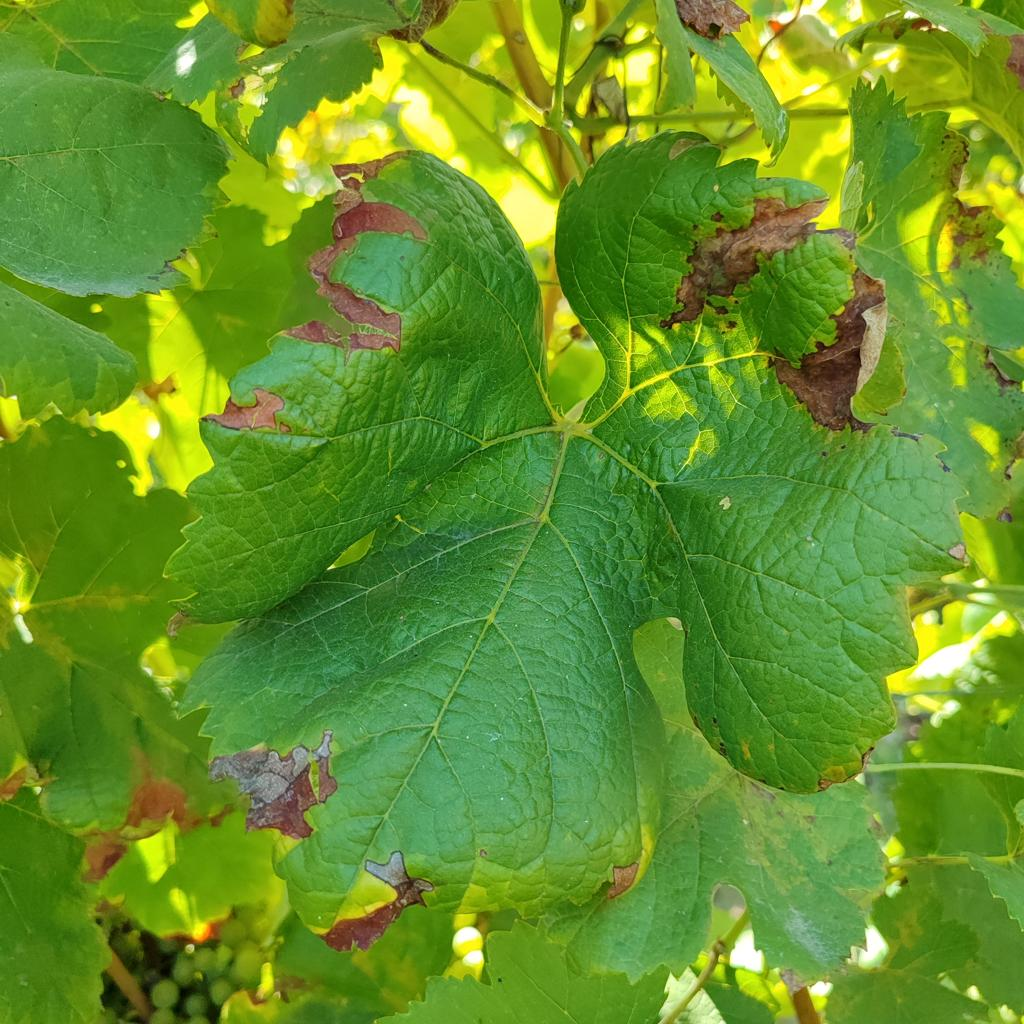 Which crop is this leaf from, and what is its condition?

grapevine, downy mildew
